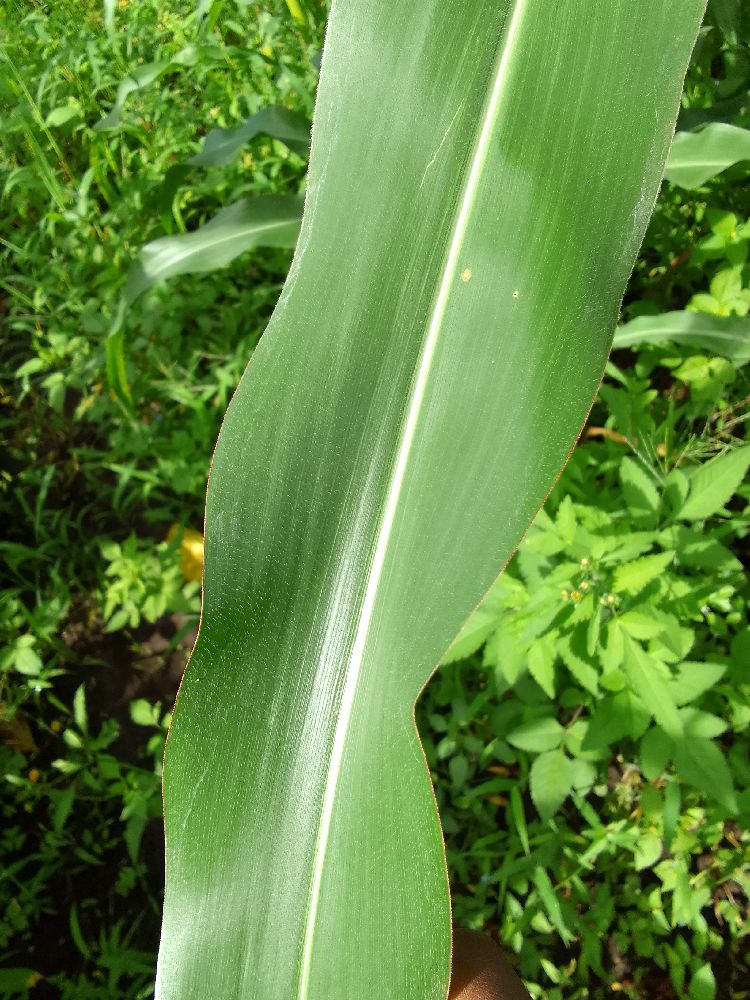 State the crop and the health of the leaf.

maize, healthy
